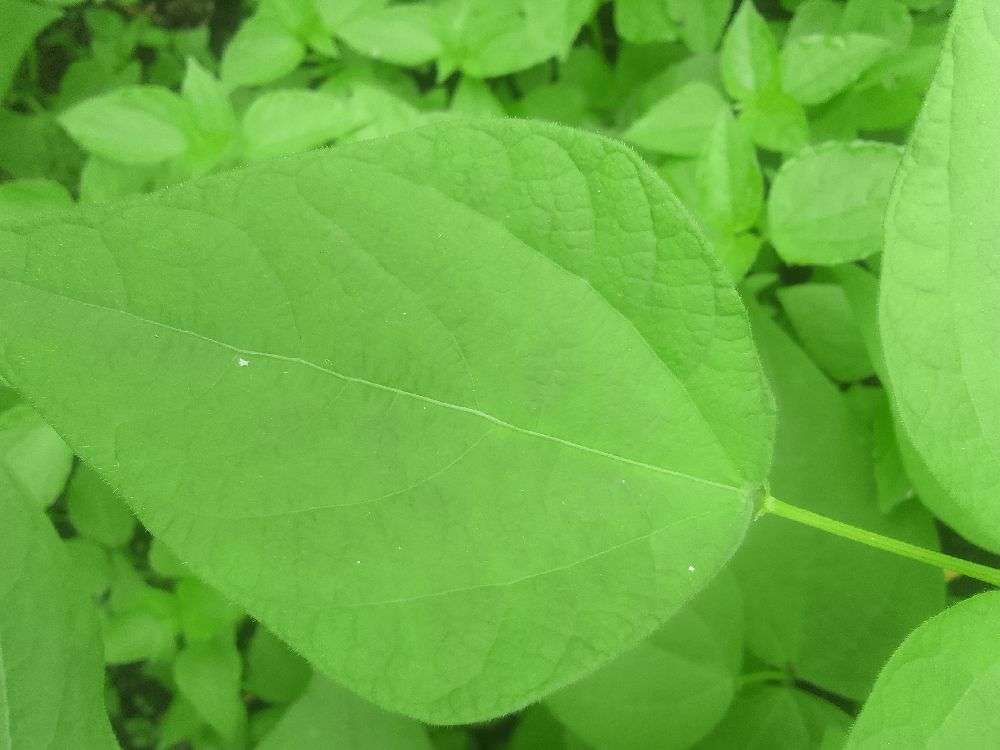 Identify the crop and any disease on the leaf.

common bean, healthy
